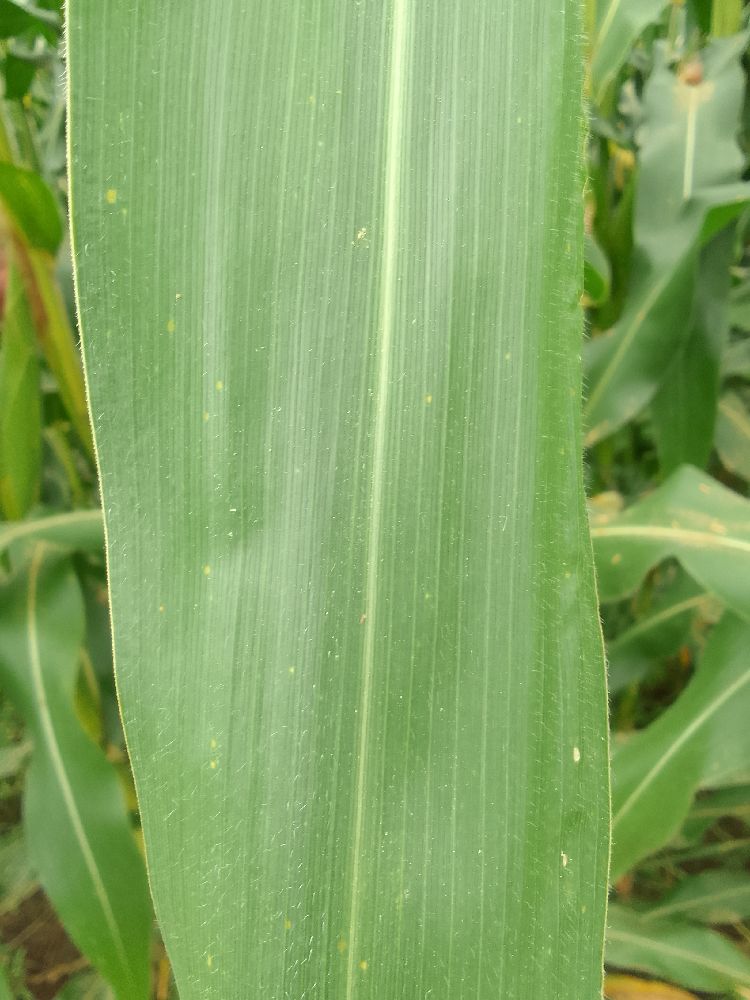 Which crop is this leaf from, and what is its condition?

maize, healthy
